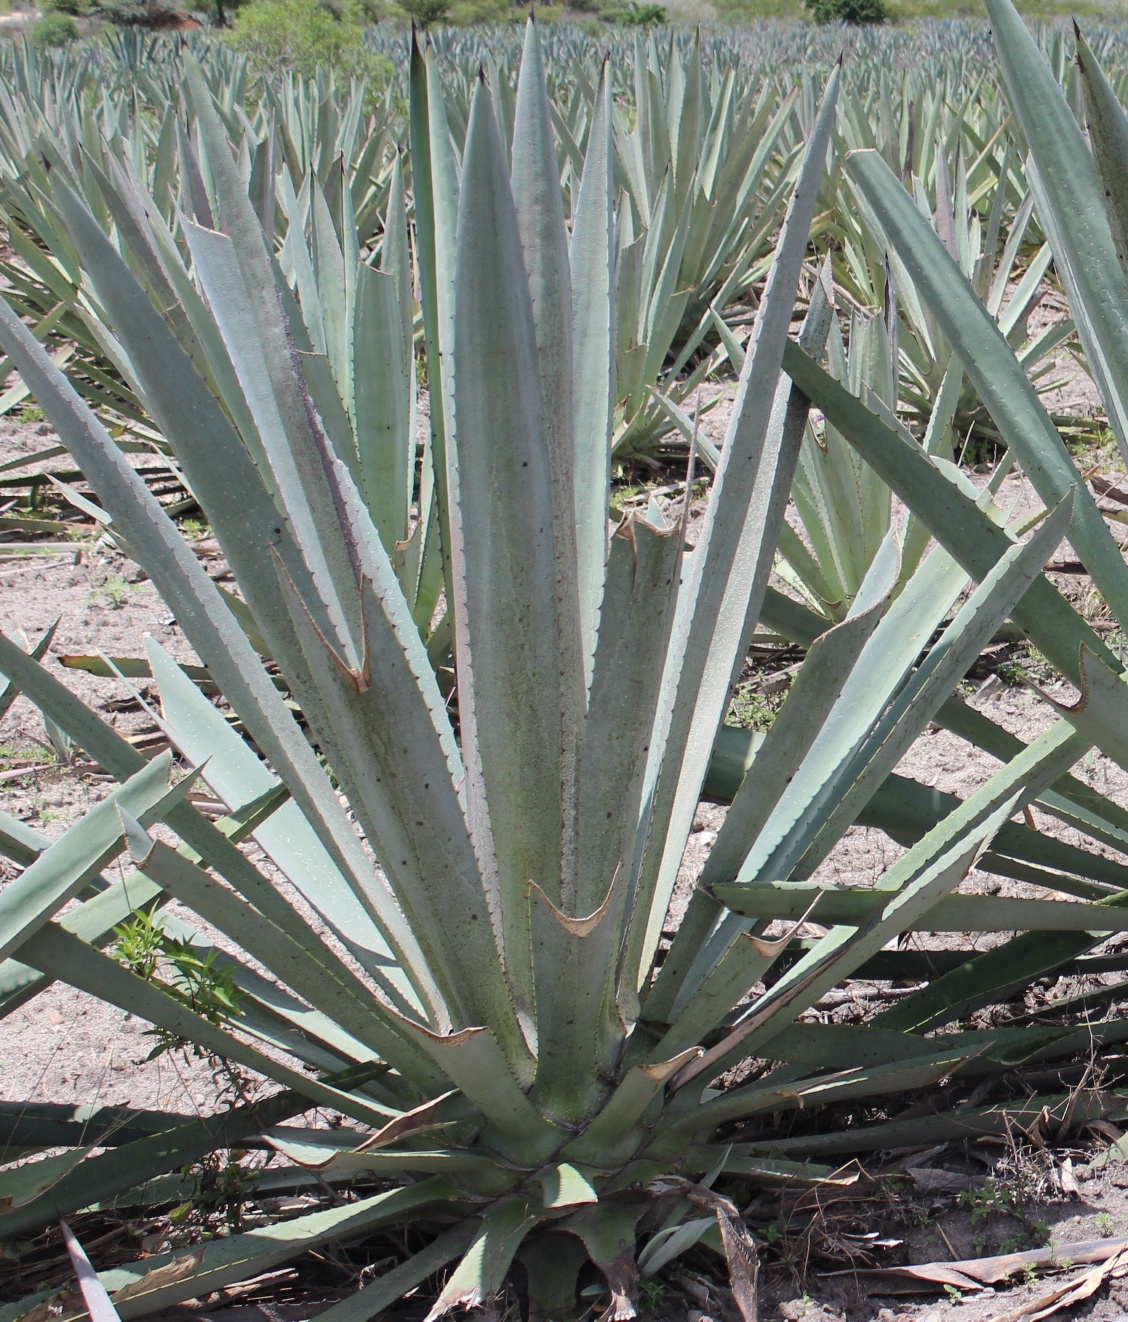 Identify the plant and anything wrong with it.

agave, spotted
